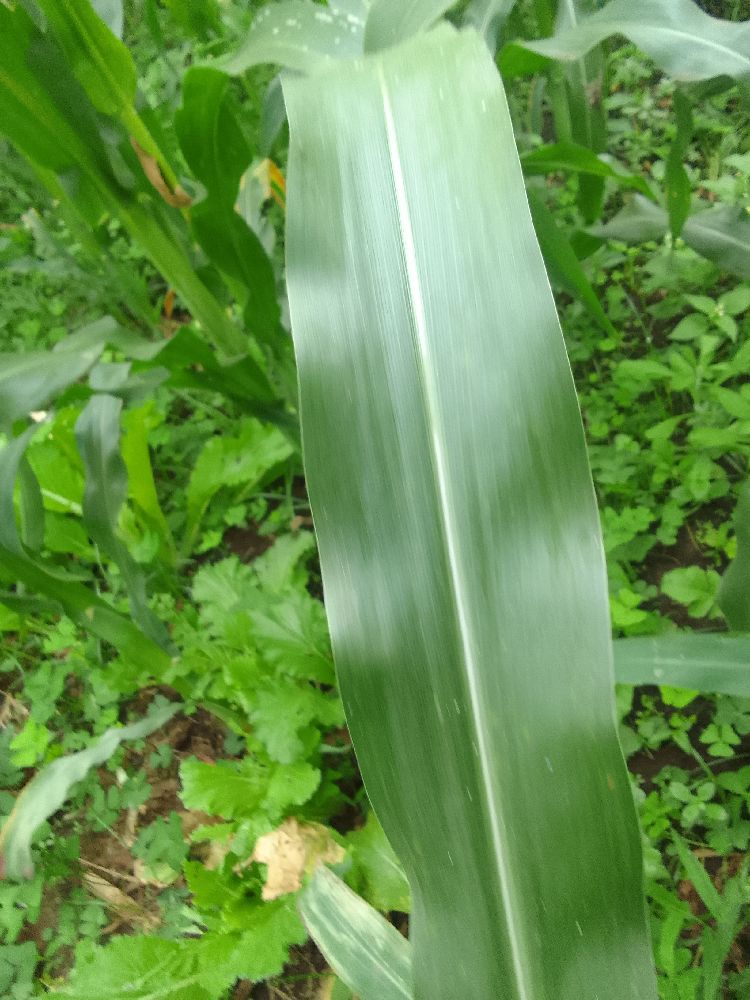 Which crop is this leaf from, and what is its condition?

maize, healthy
